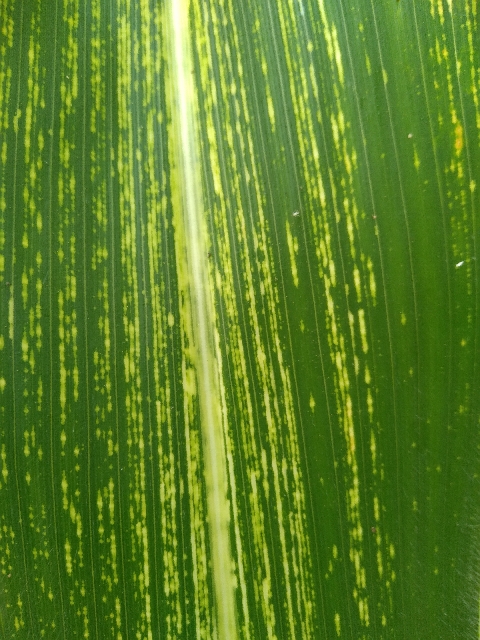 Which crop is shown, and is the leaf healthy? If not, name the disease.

maize, maize streak virus
